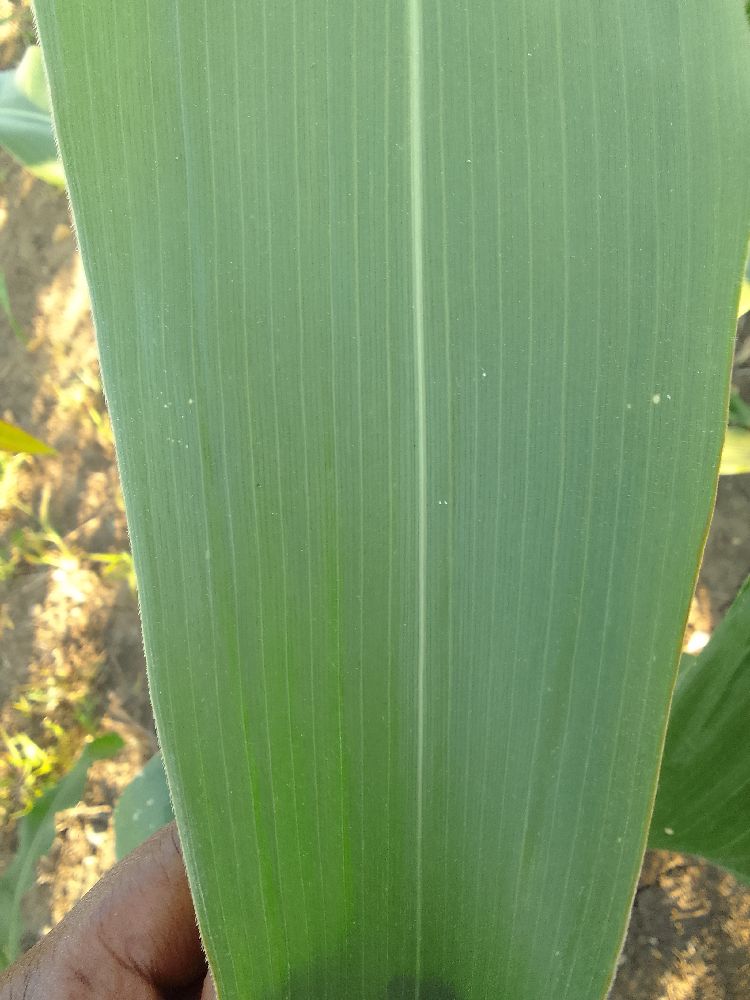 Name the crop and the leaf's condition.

maize, healthy
